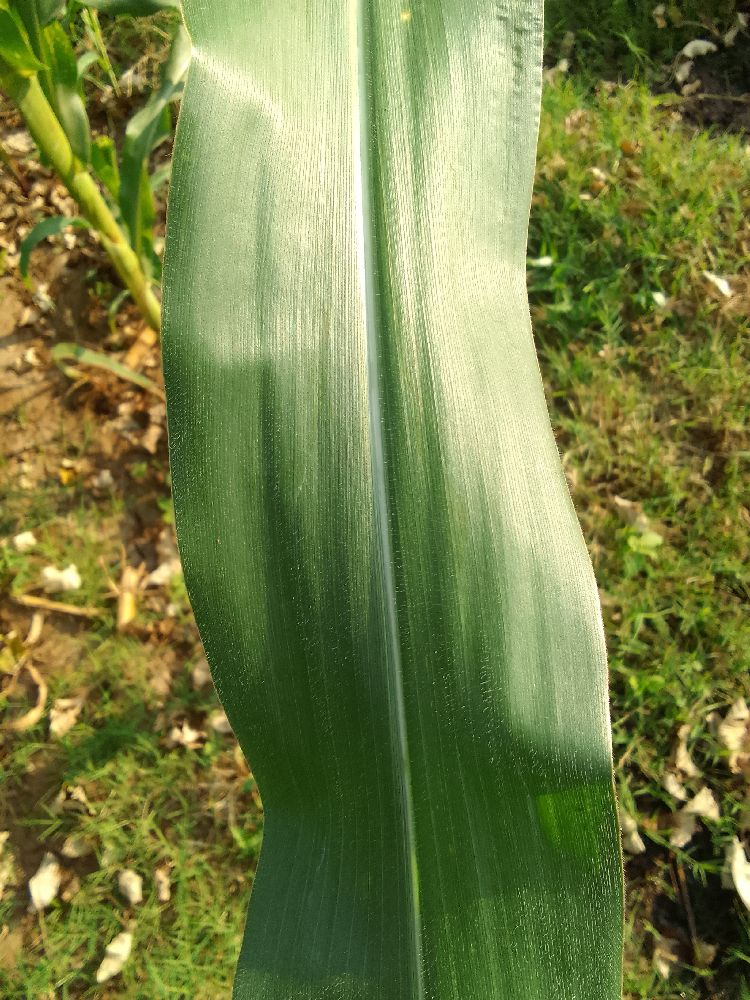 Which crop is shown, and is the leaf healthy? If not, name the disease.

maize, healthy
